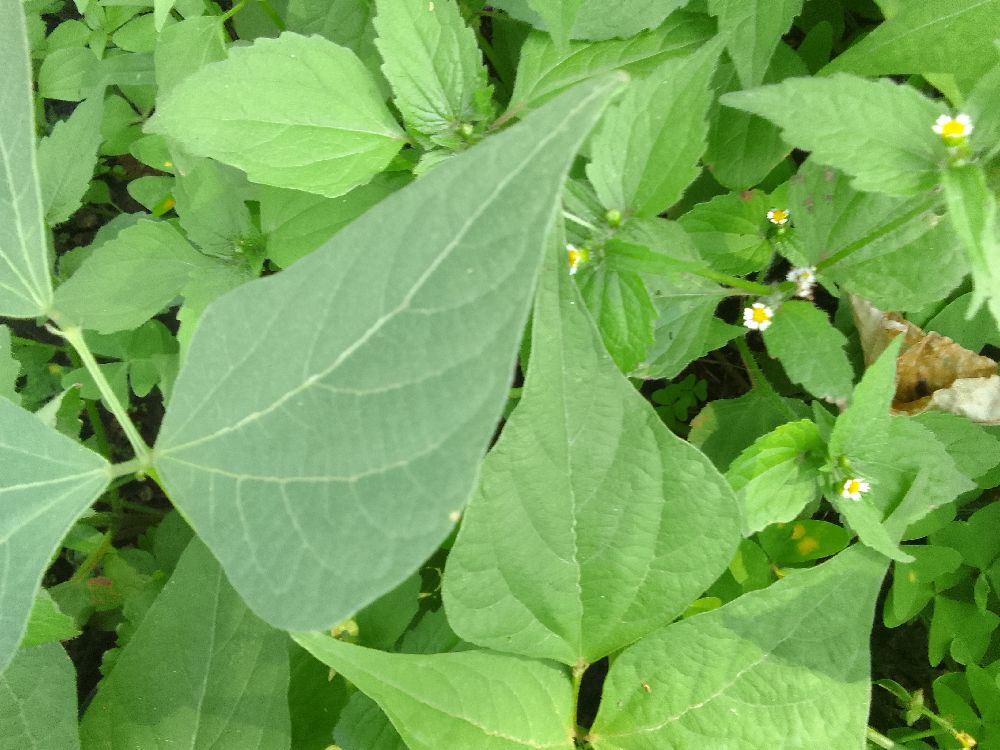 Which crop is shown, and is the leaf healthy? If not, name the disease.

common bean, healthy
